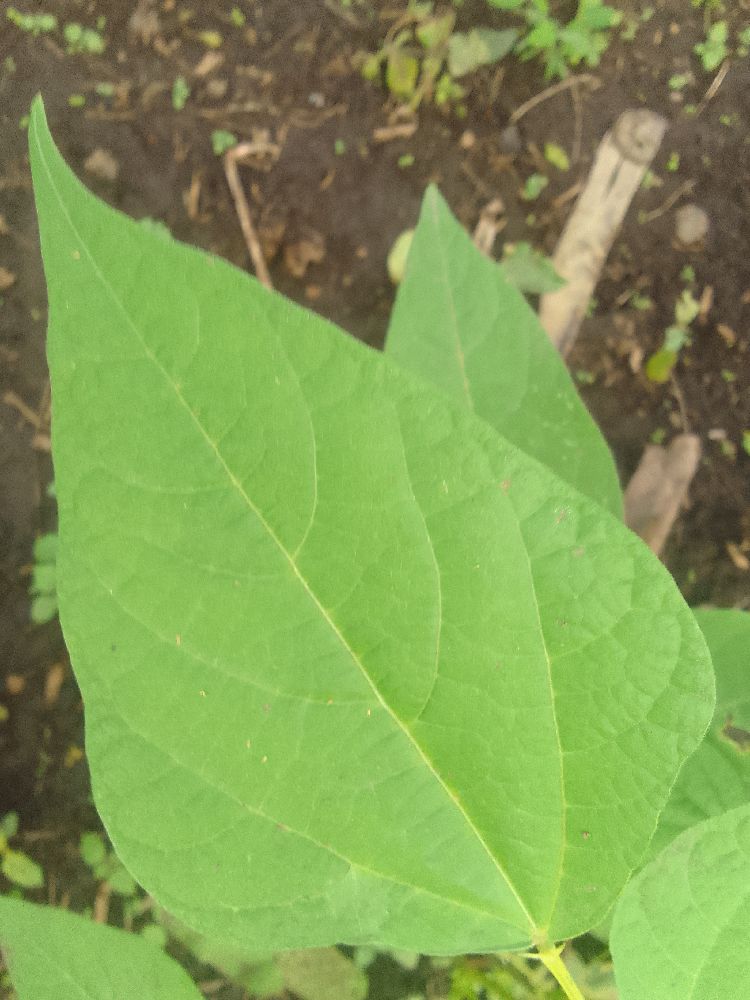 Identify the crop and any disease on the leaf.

common bean, healthy
